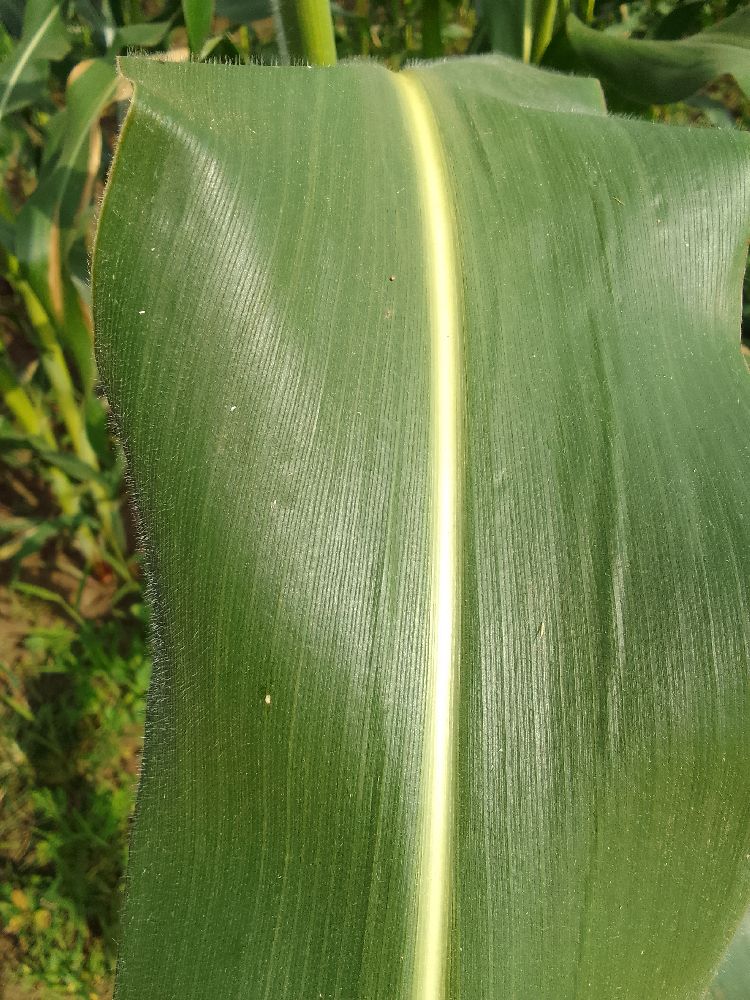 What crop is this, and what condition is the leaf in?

maize, maize streak virus
